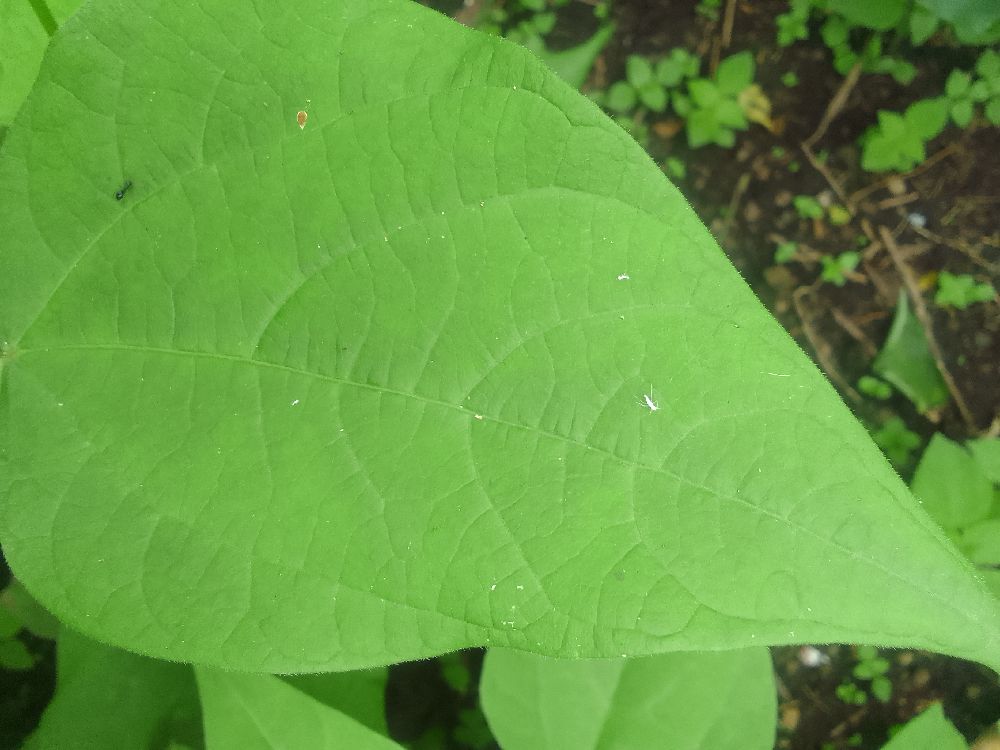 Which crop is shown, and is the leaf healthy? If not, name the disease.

common bean, healthy
